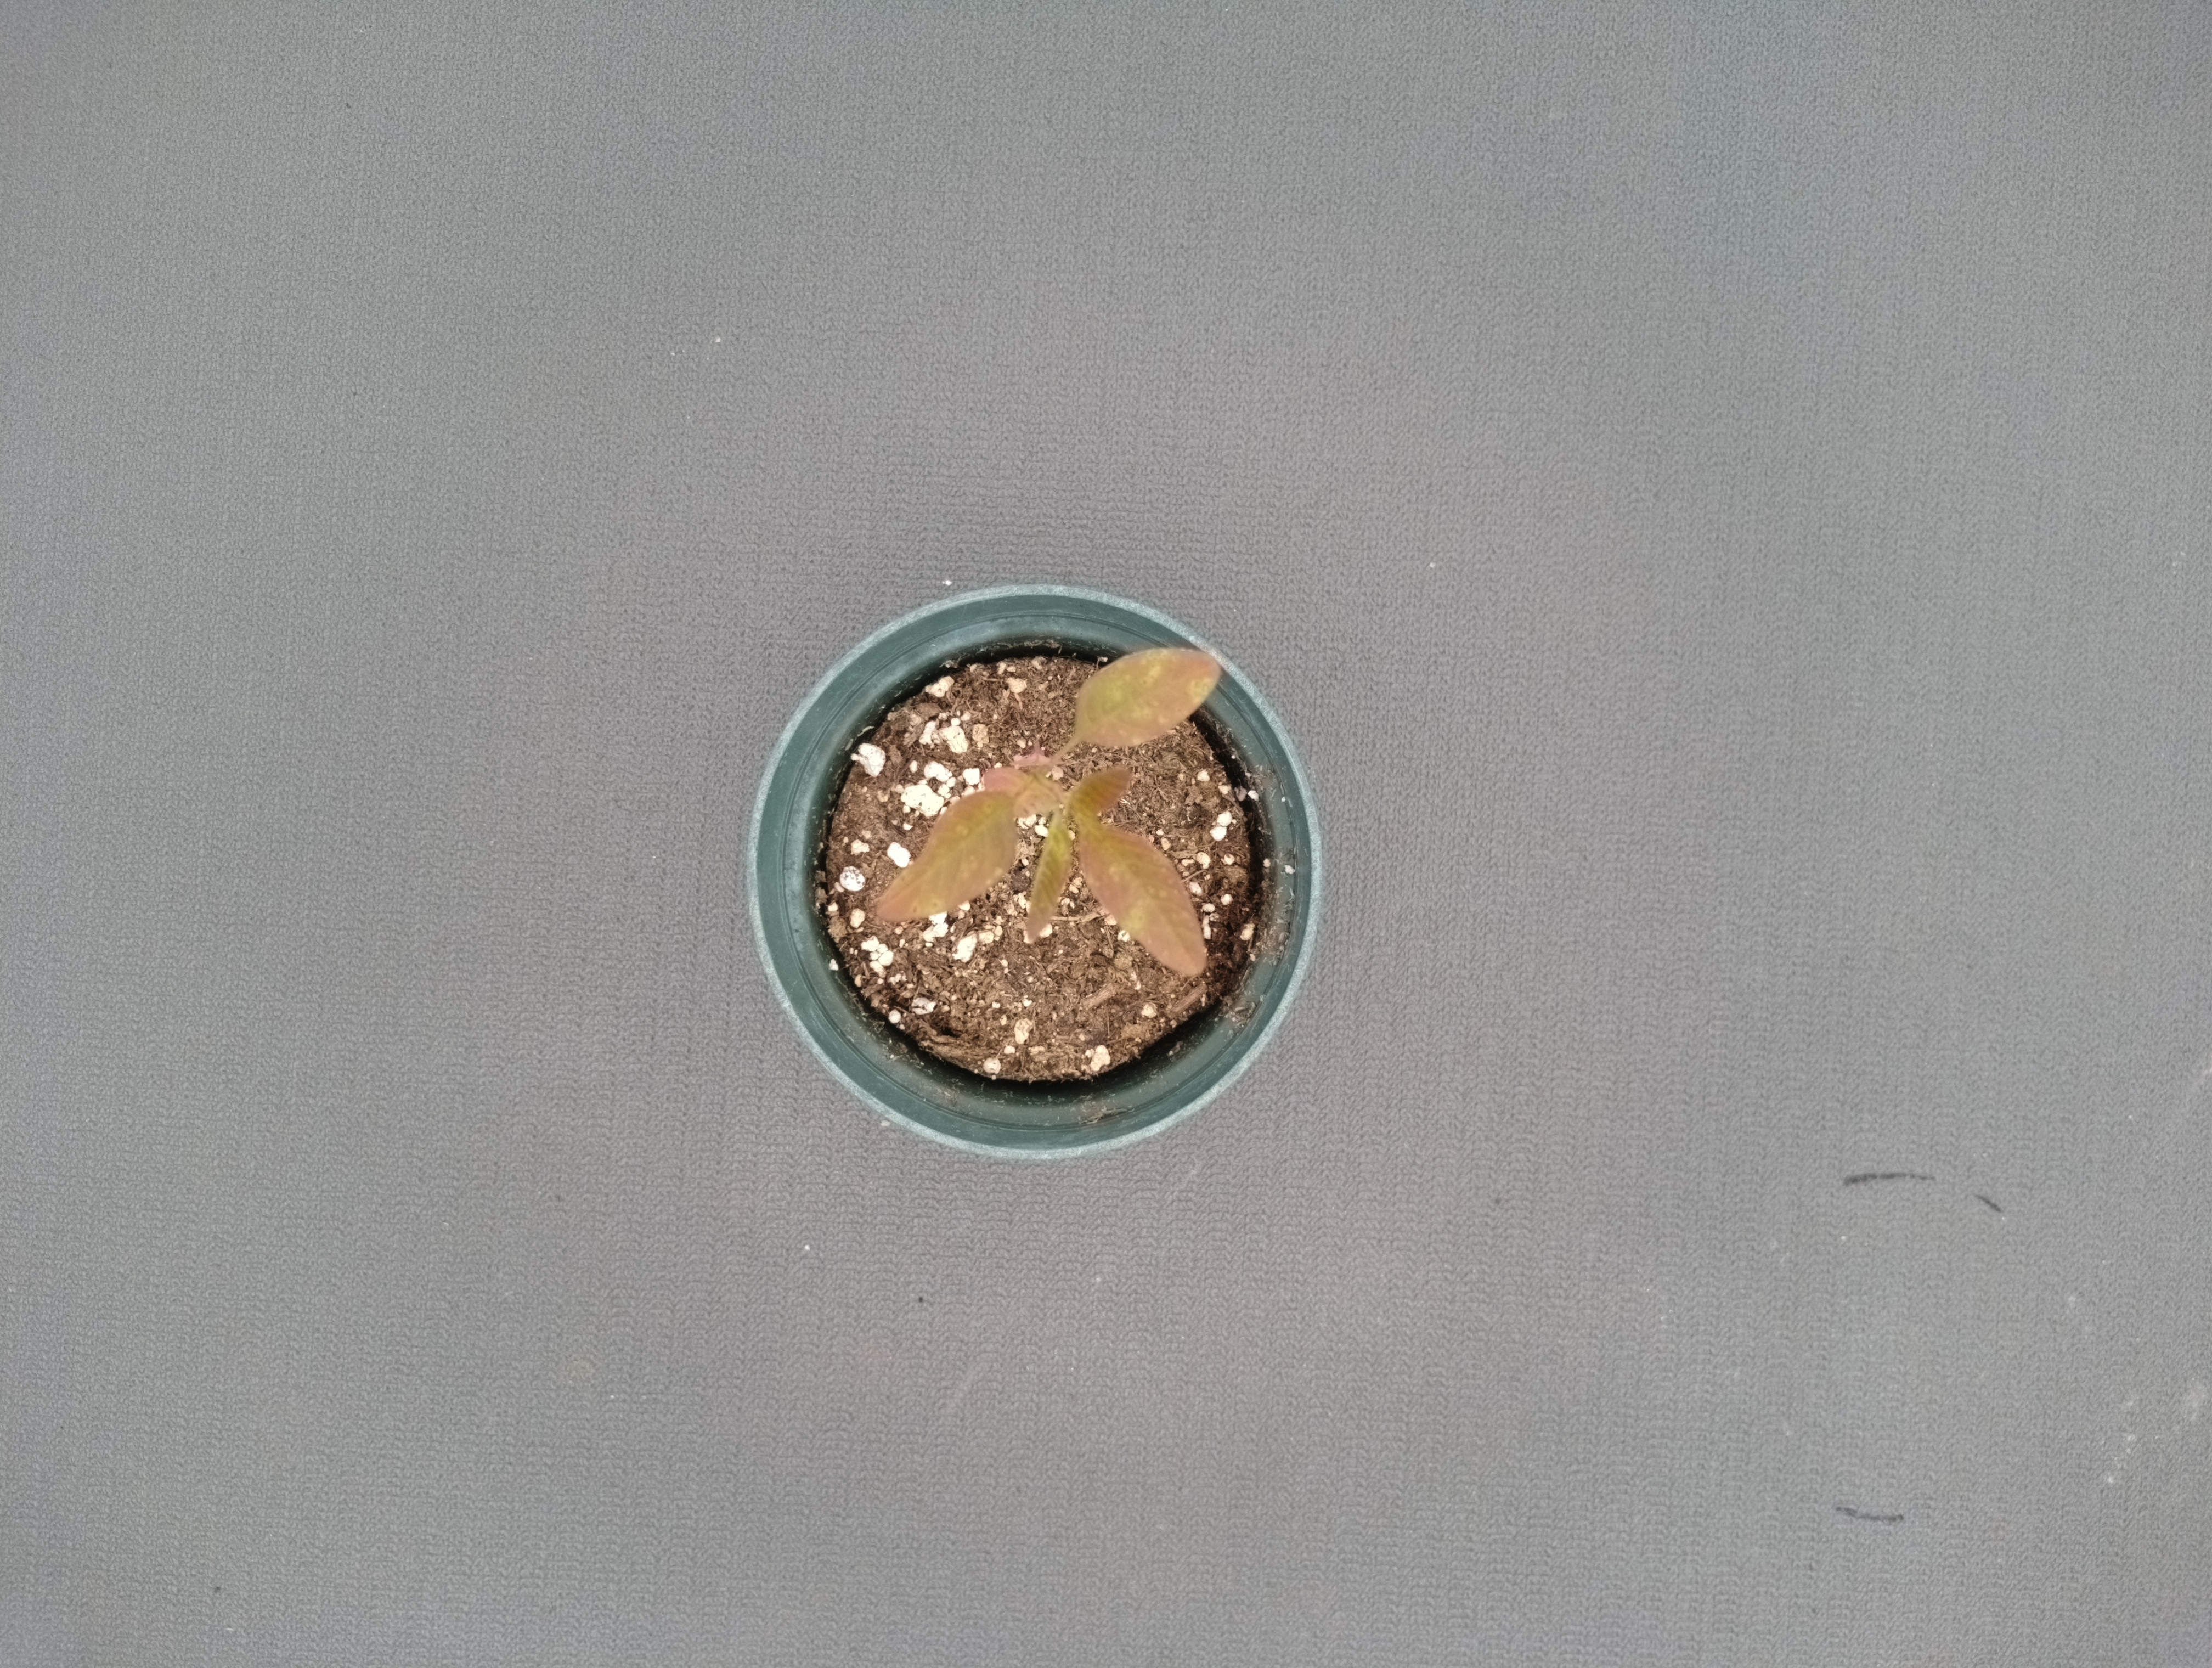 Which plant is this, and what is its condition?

waterhemp, chlorosis only
